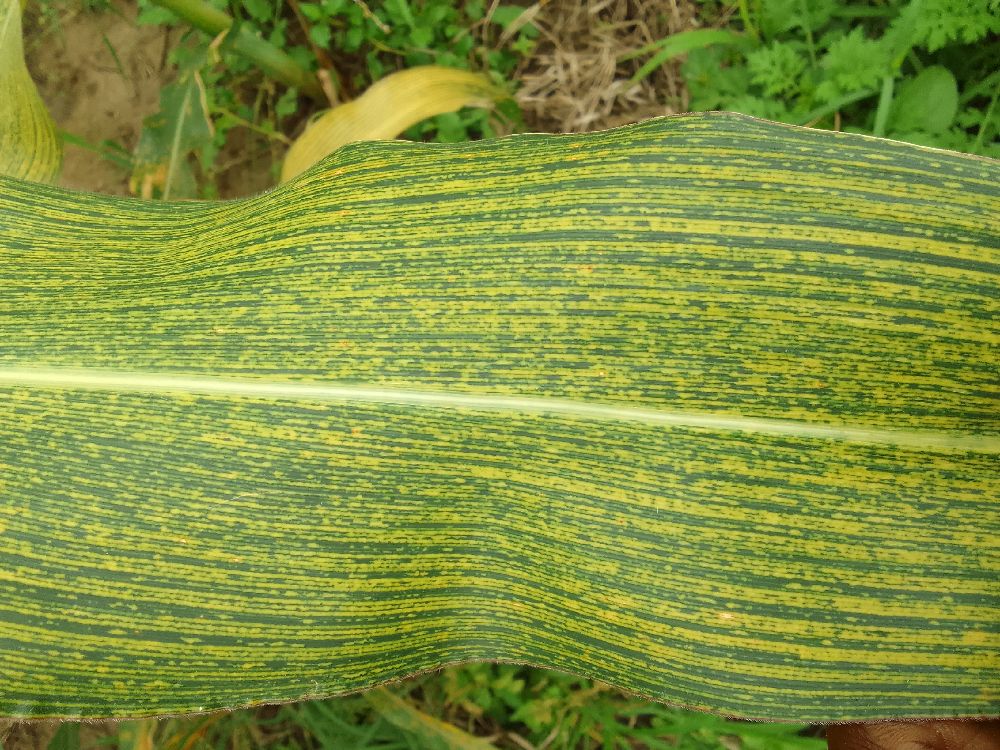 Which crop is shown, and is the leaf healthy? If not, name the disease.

maize, maize streak virus
